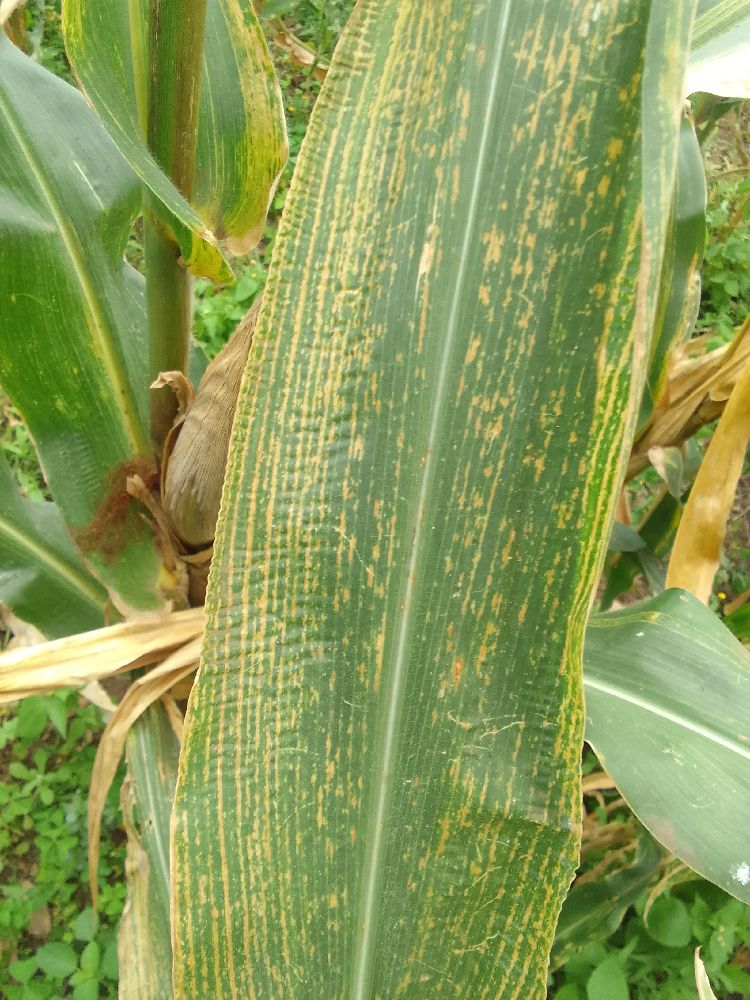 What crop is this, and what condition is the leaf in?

maize, maize lethal necrosis
